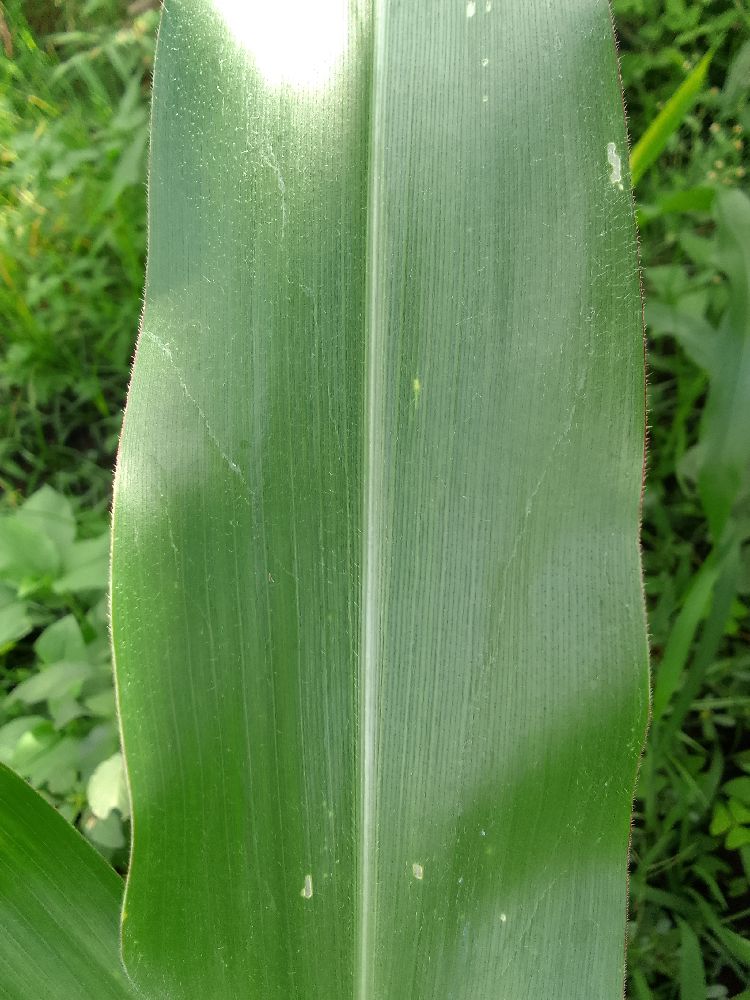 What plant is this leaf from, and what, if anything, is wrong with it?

maize, healthy
